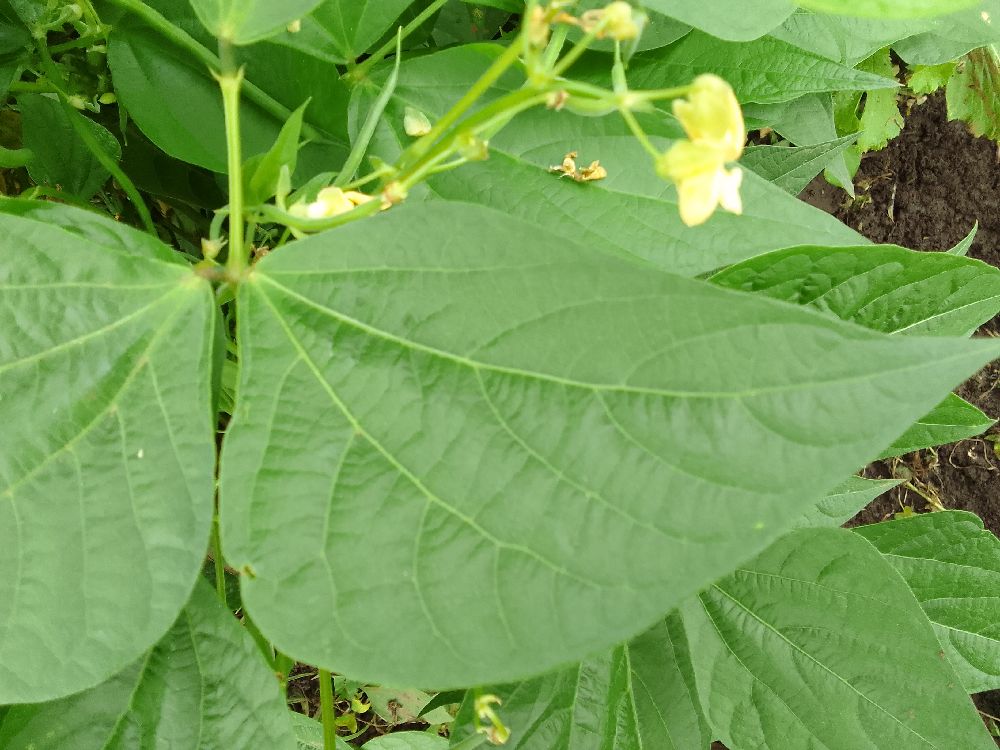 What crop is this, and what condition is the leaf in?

common bean, healthy
